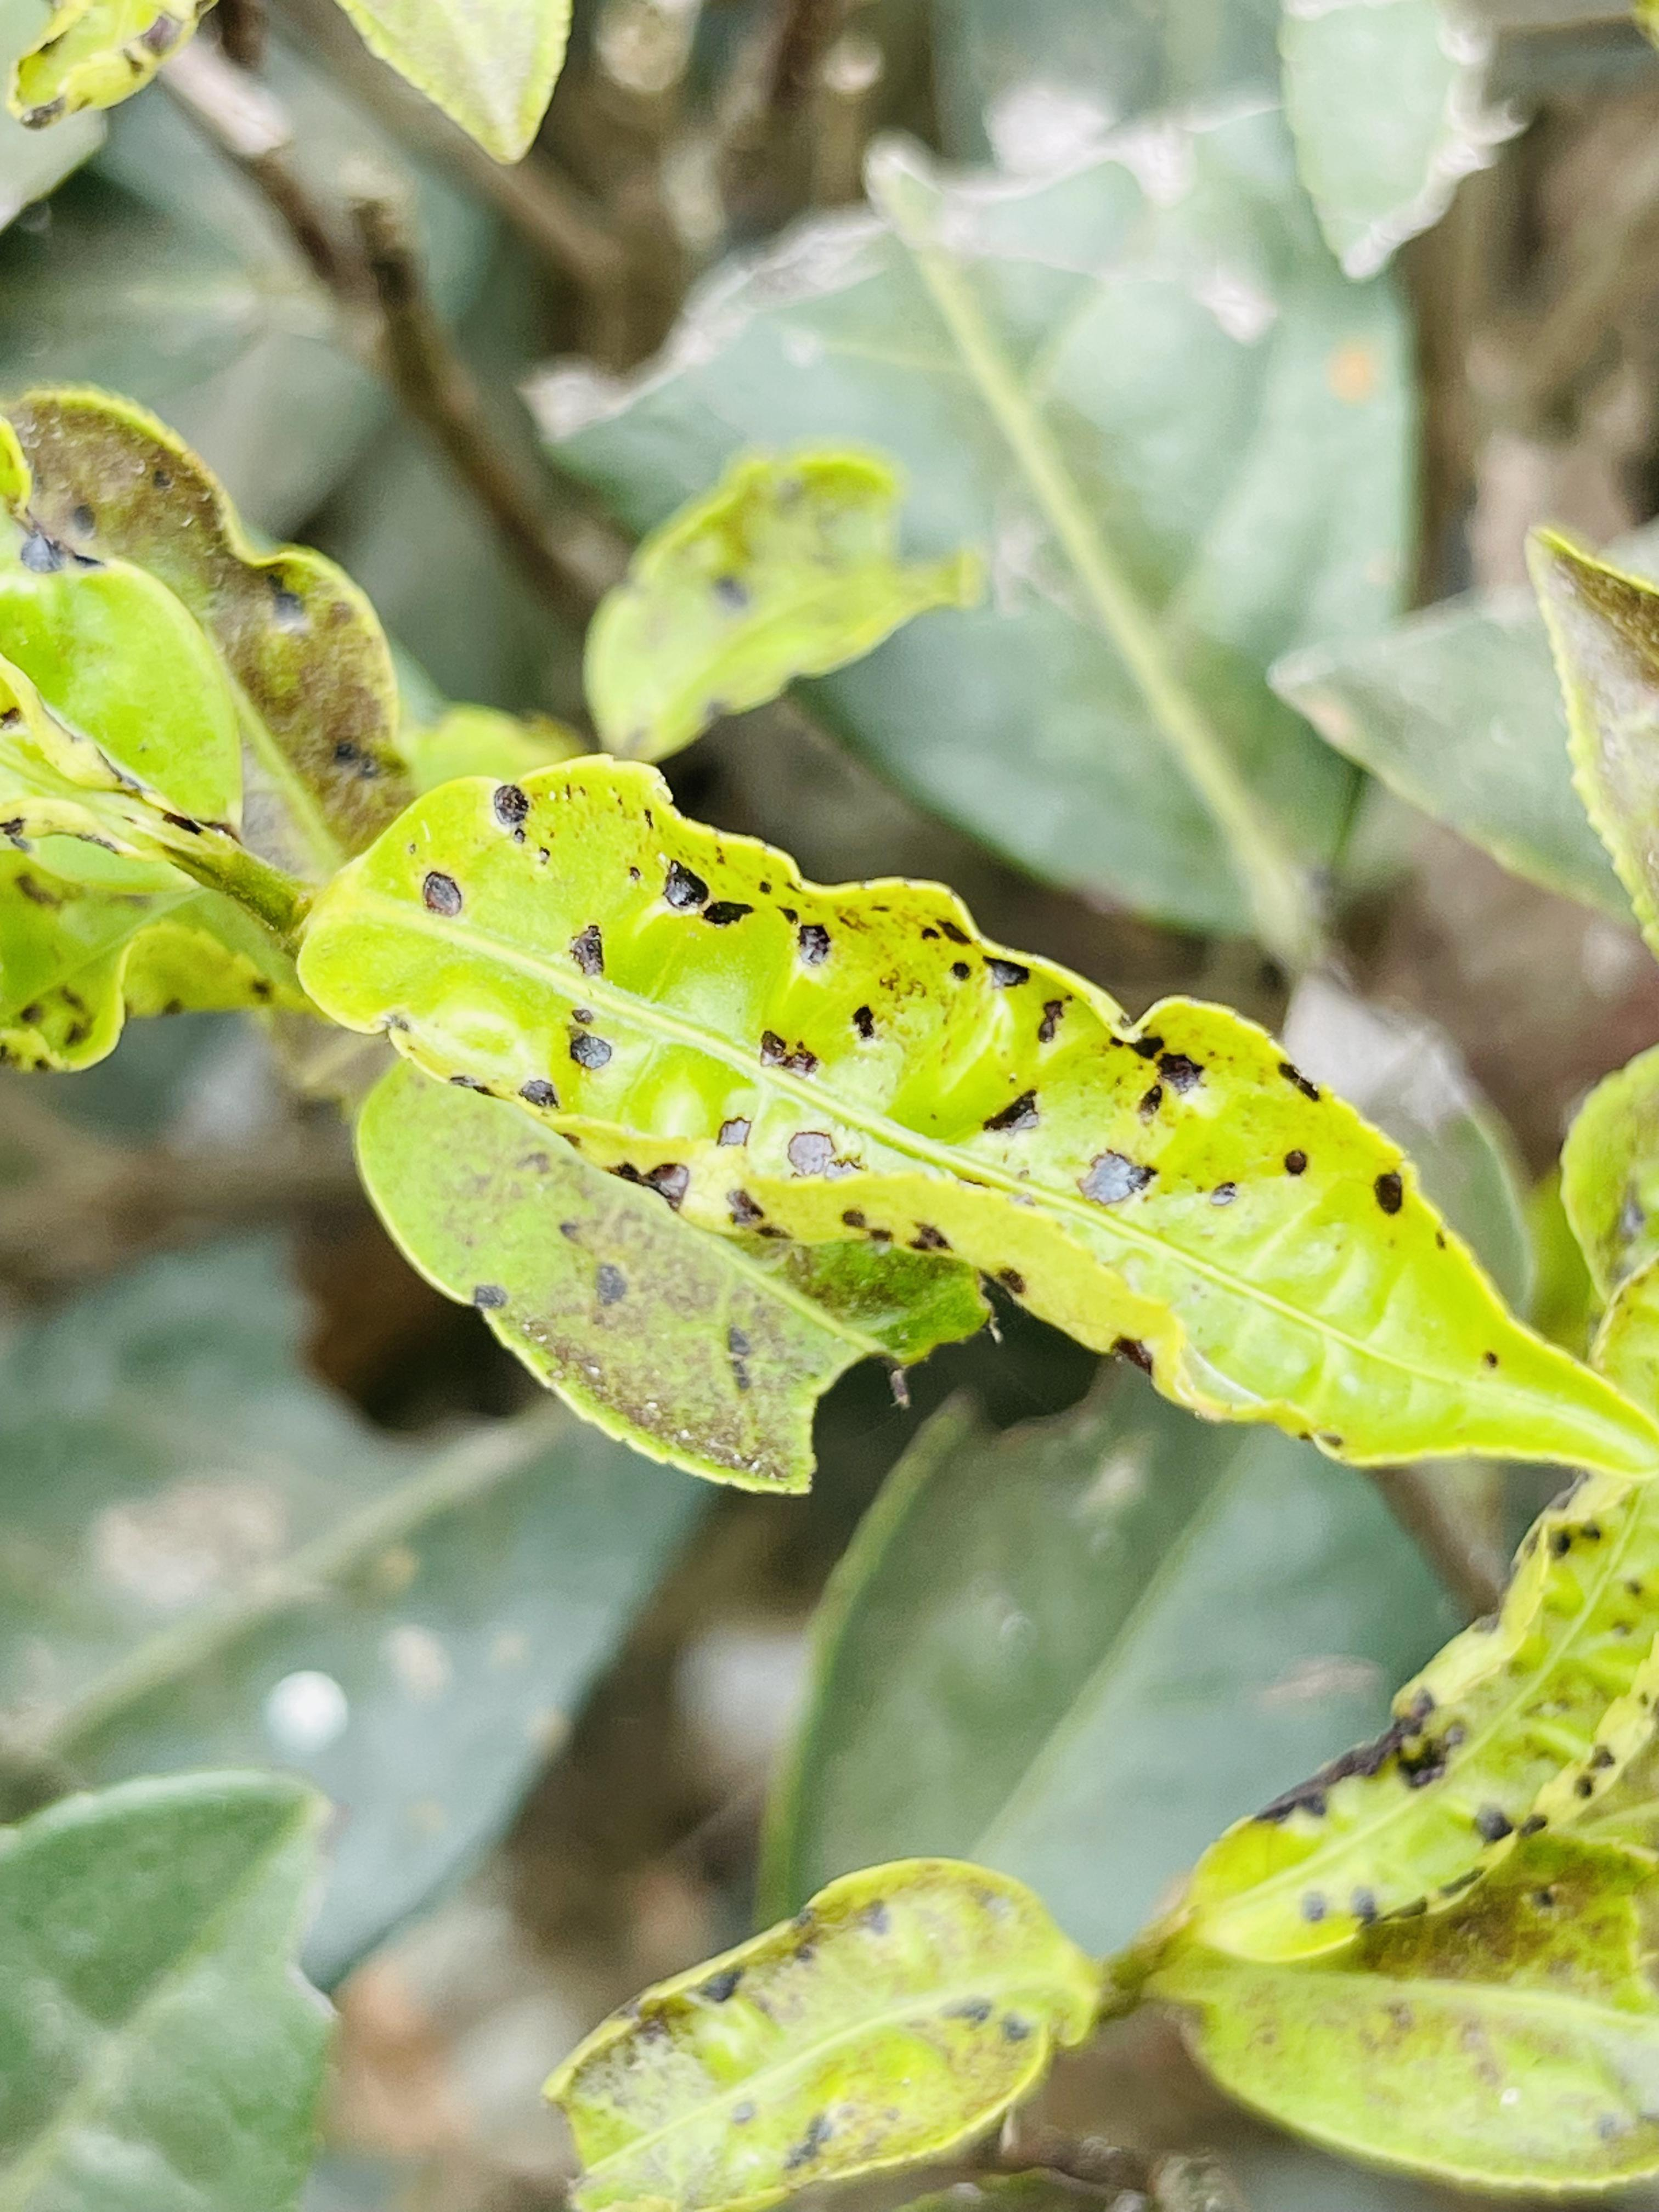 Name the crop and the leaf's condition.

tea, helopeltis
